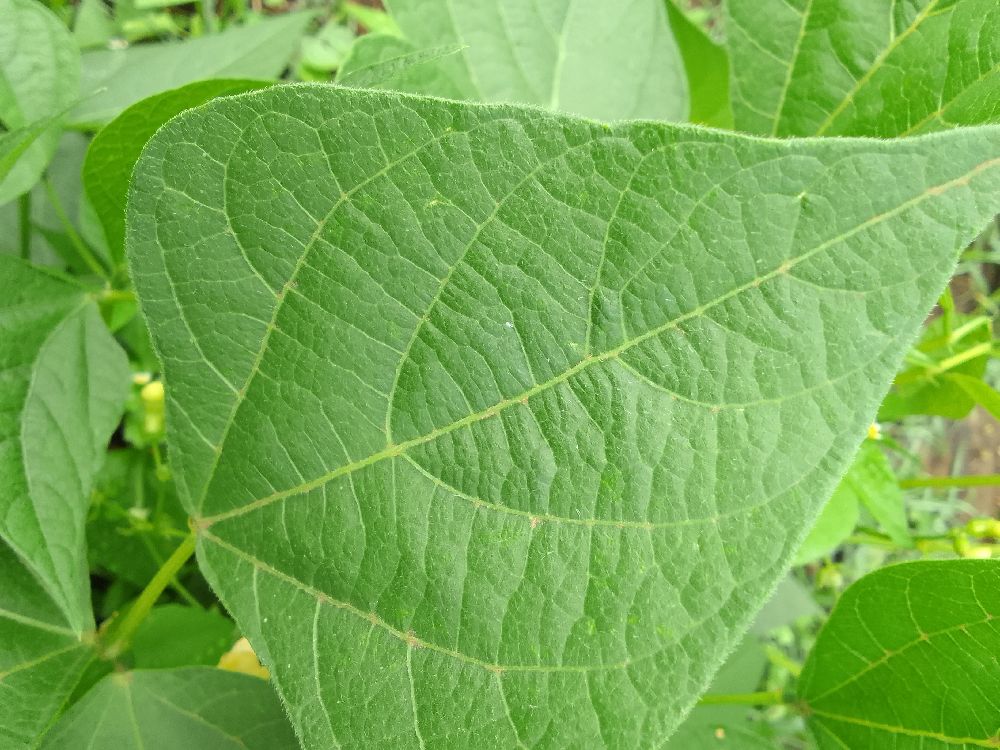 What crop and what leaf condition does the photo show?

common bean, healthy
